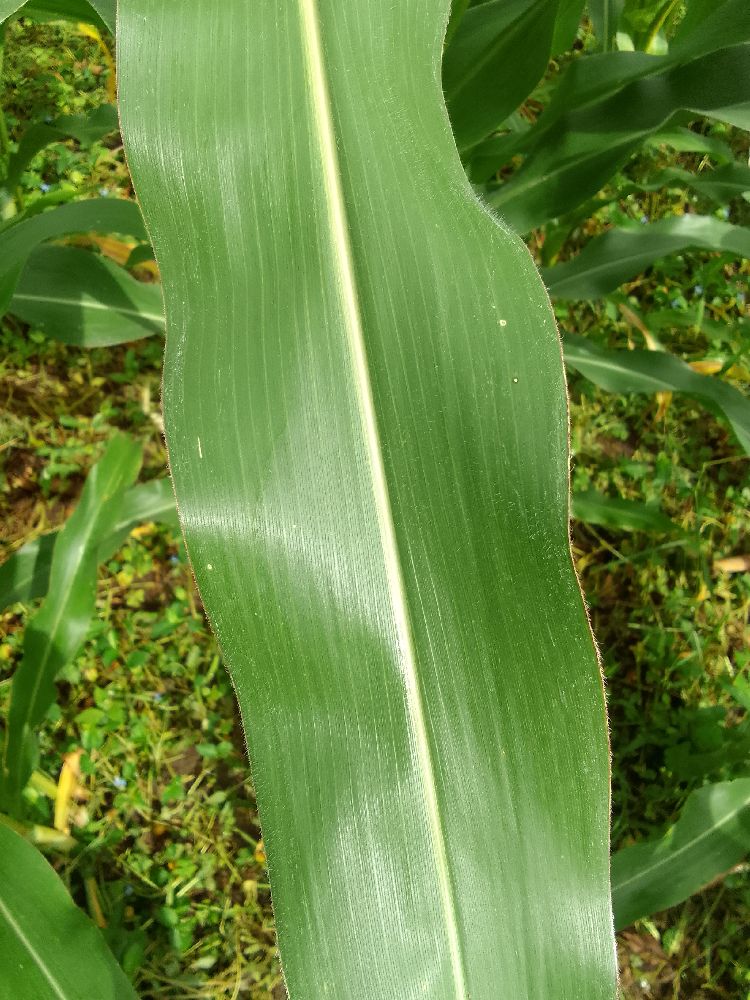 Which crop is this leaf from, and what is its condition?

maize, healthy
